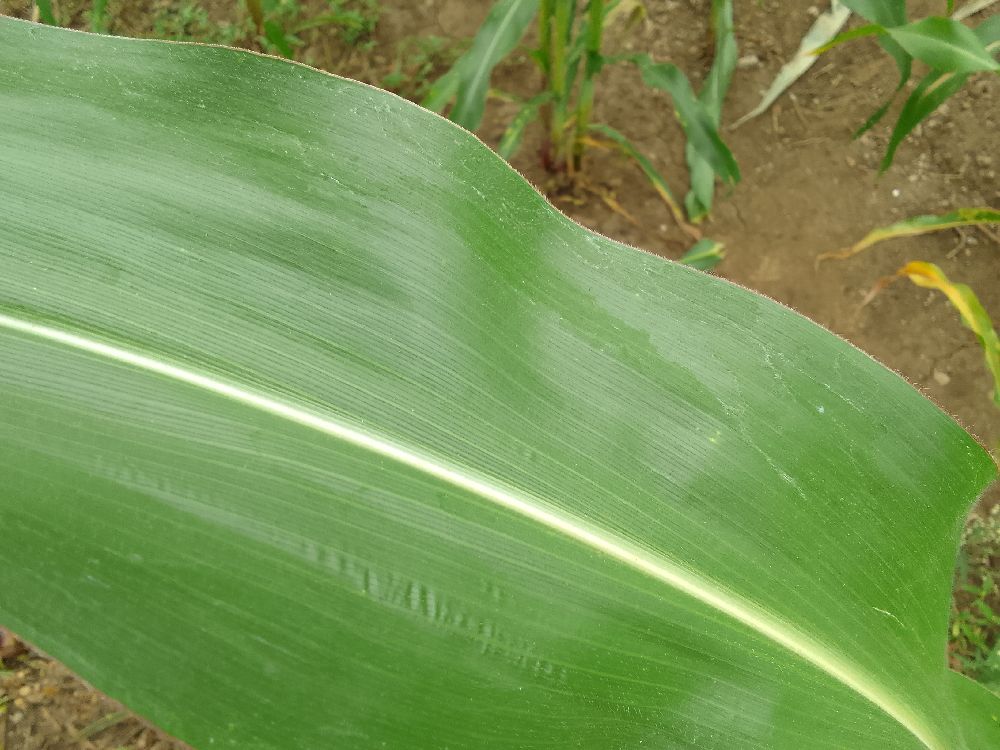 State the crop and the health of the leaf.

maize, healthy
